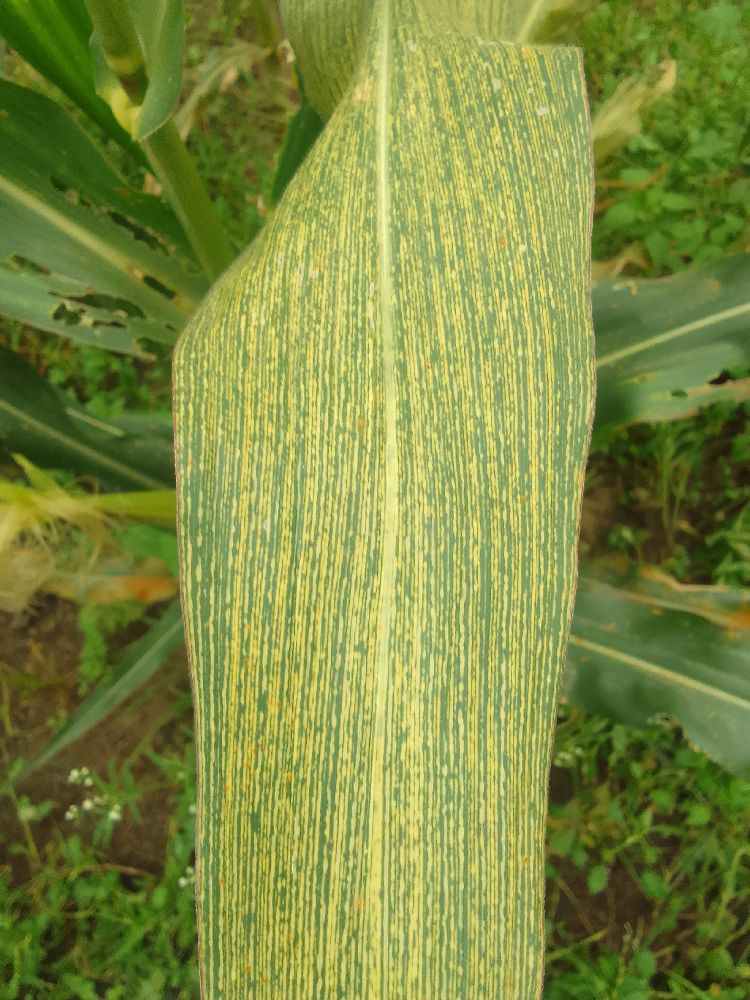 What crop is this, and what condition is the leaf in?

maize, maize streak virus
